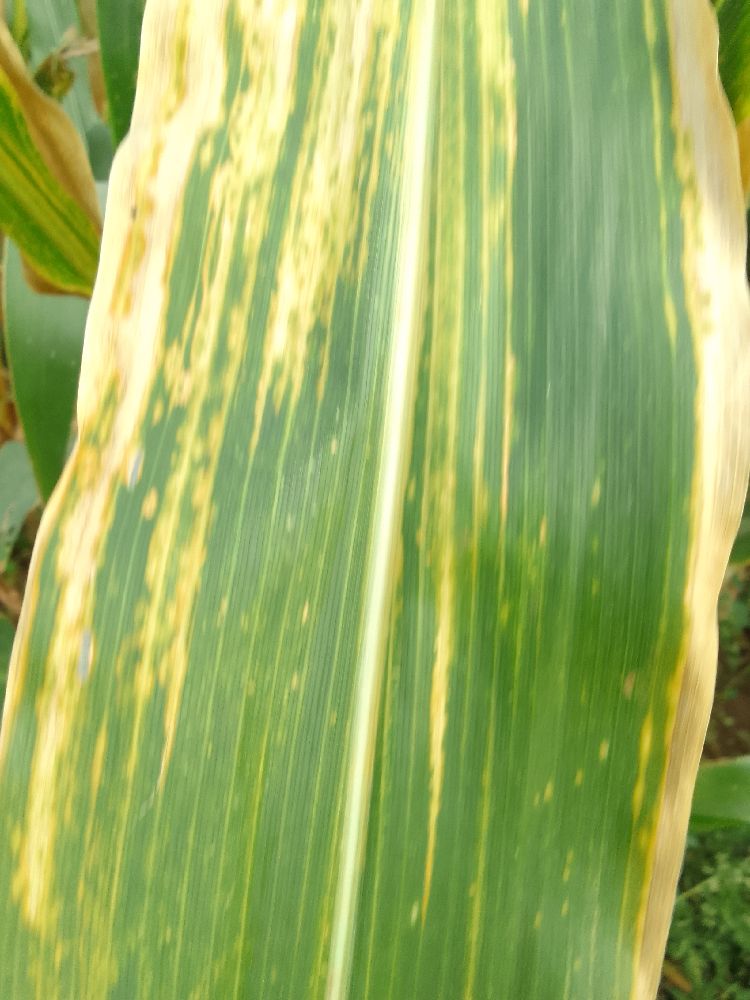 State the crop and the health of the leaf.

maize, maize lethal necrosis
